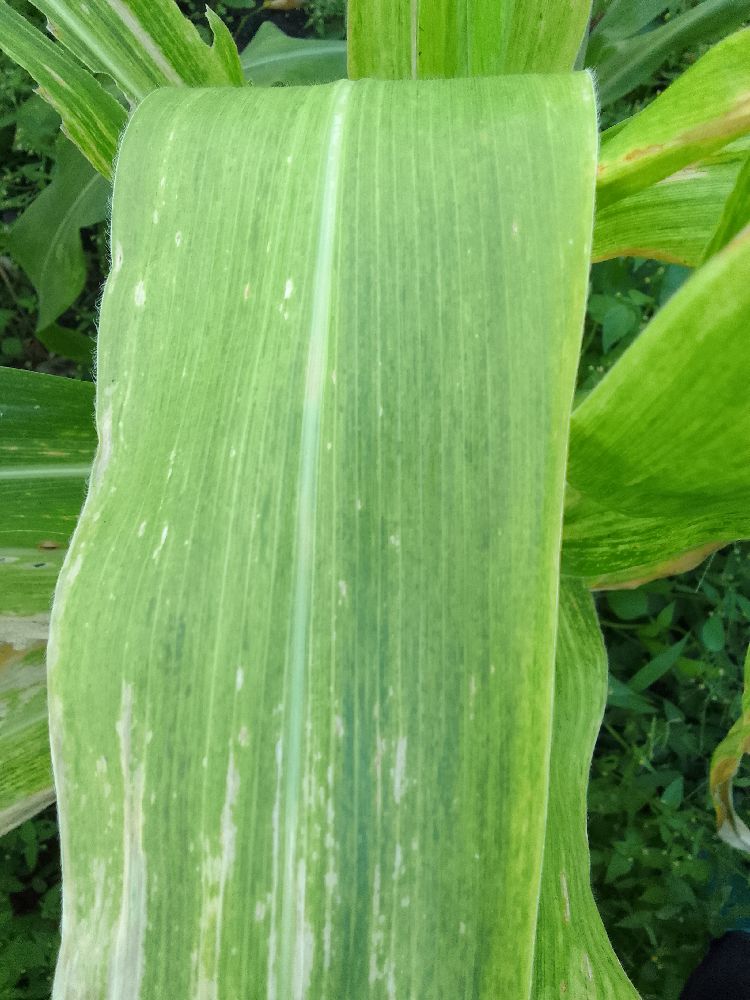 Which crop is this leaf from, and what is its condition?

maize, maize lethal necrosis
